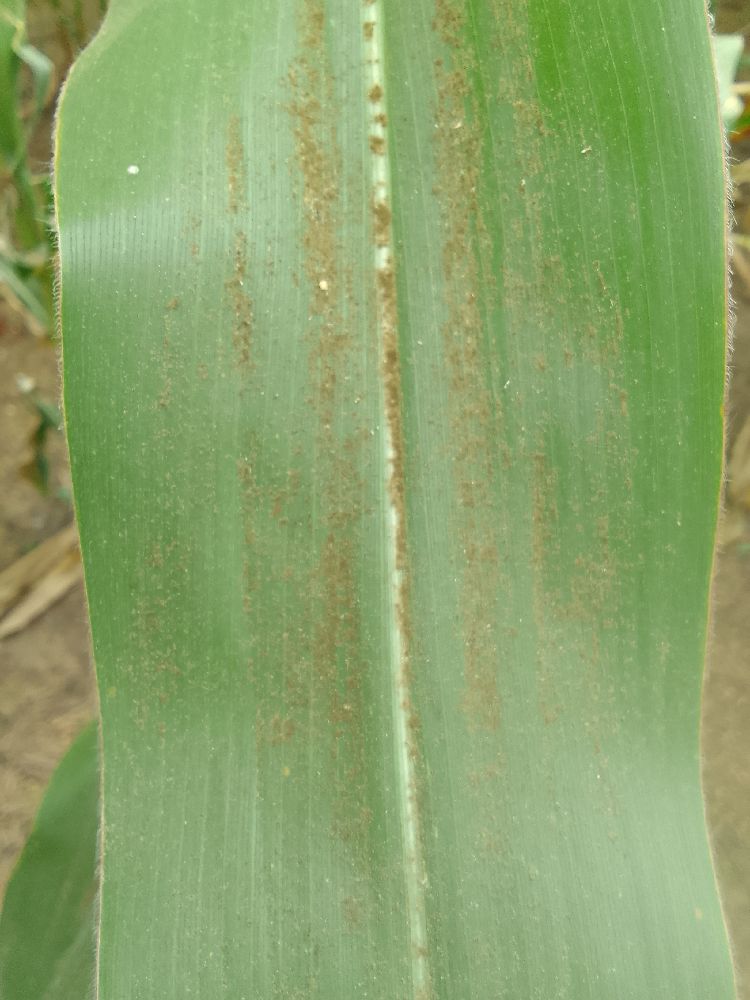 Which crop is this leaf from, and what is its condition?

maize, healthy
